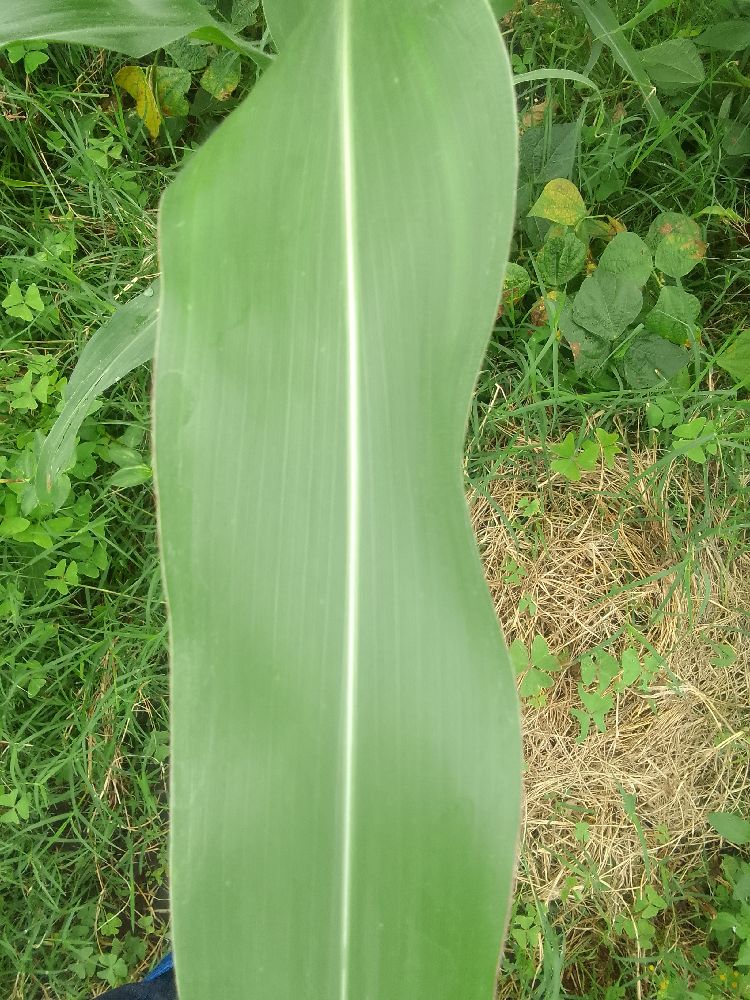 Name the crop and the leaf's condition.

maize, healthy
